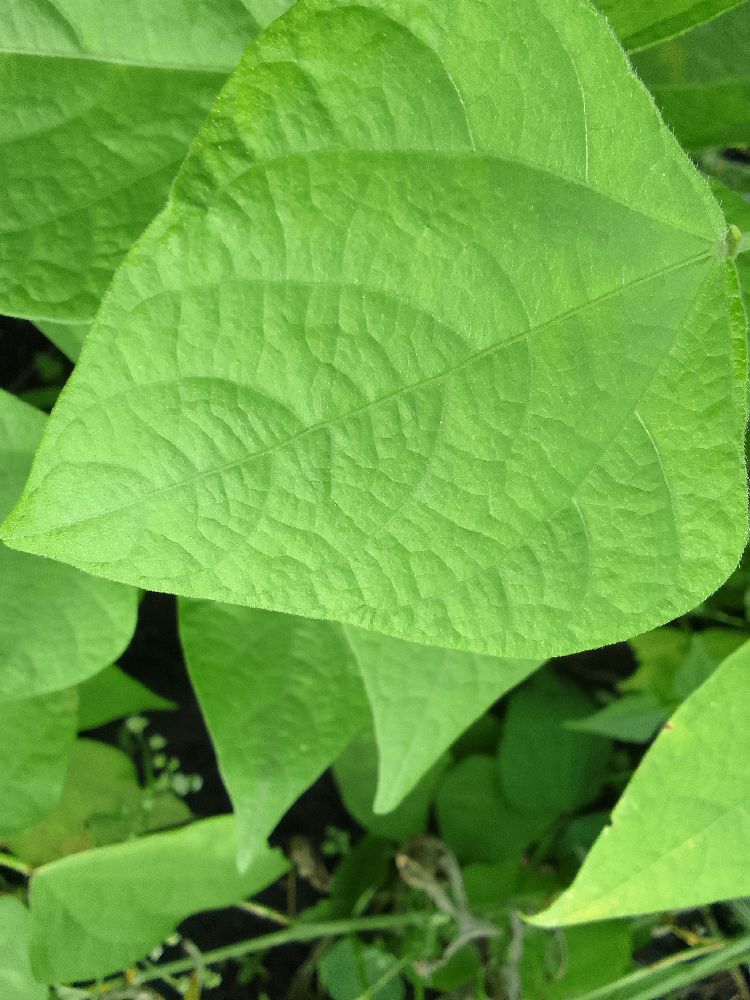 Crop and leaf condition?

common bean, healthy
